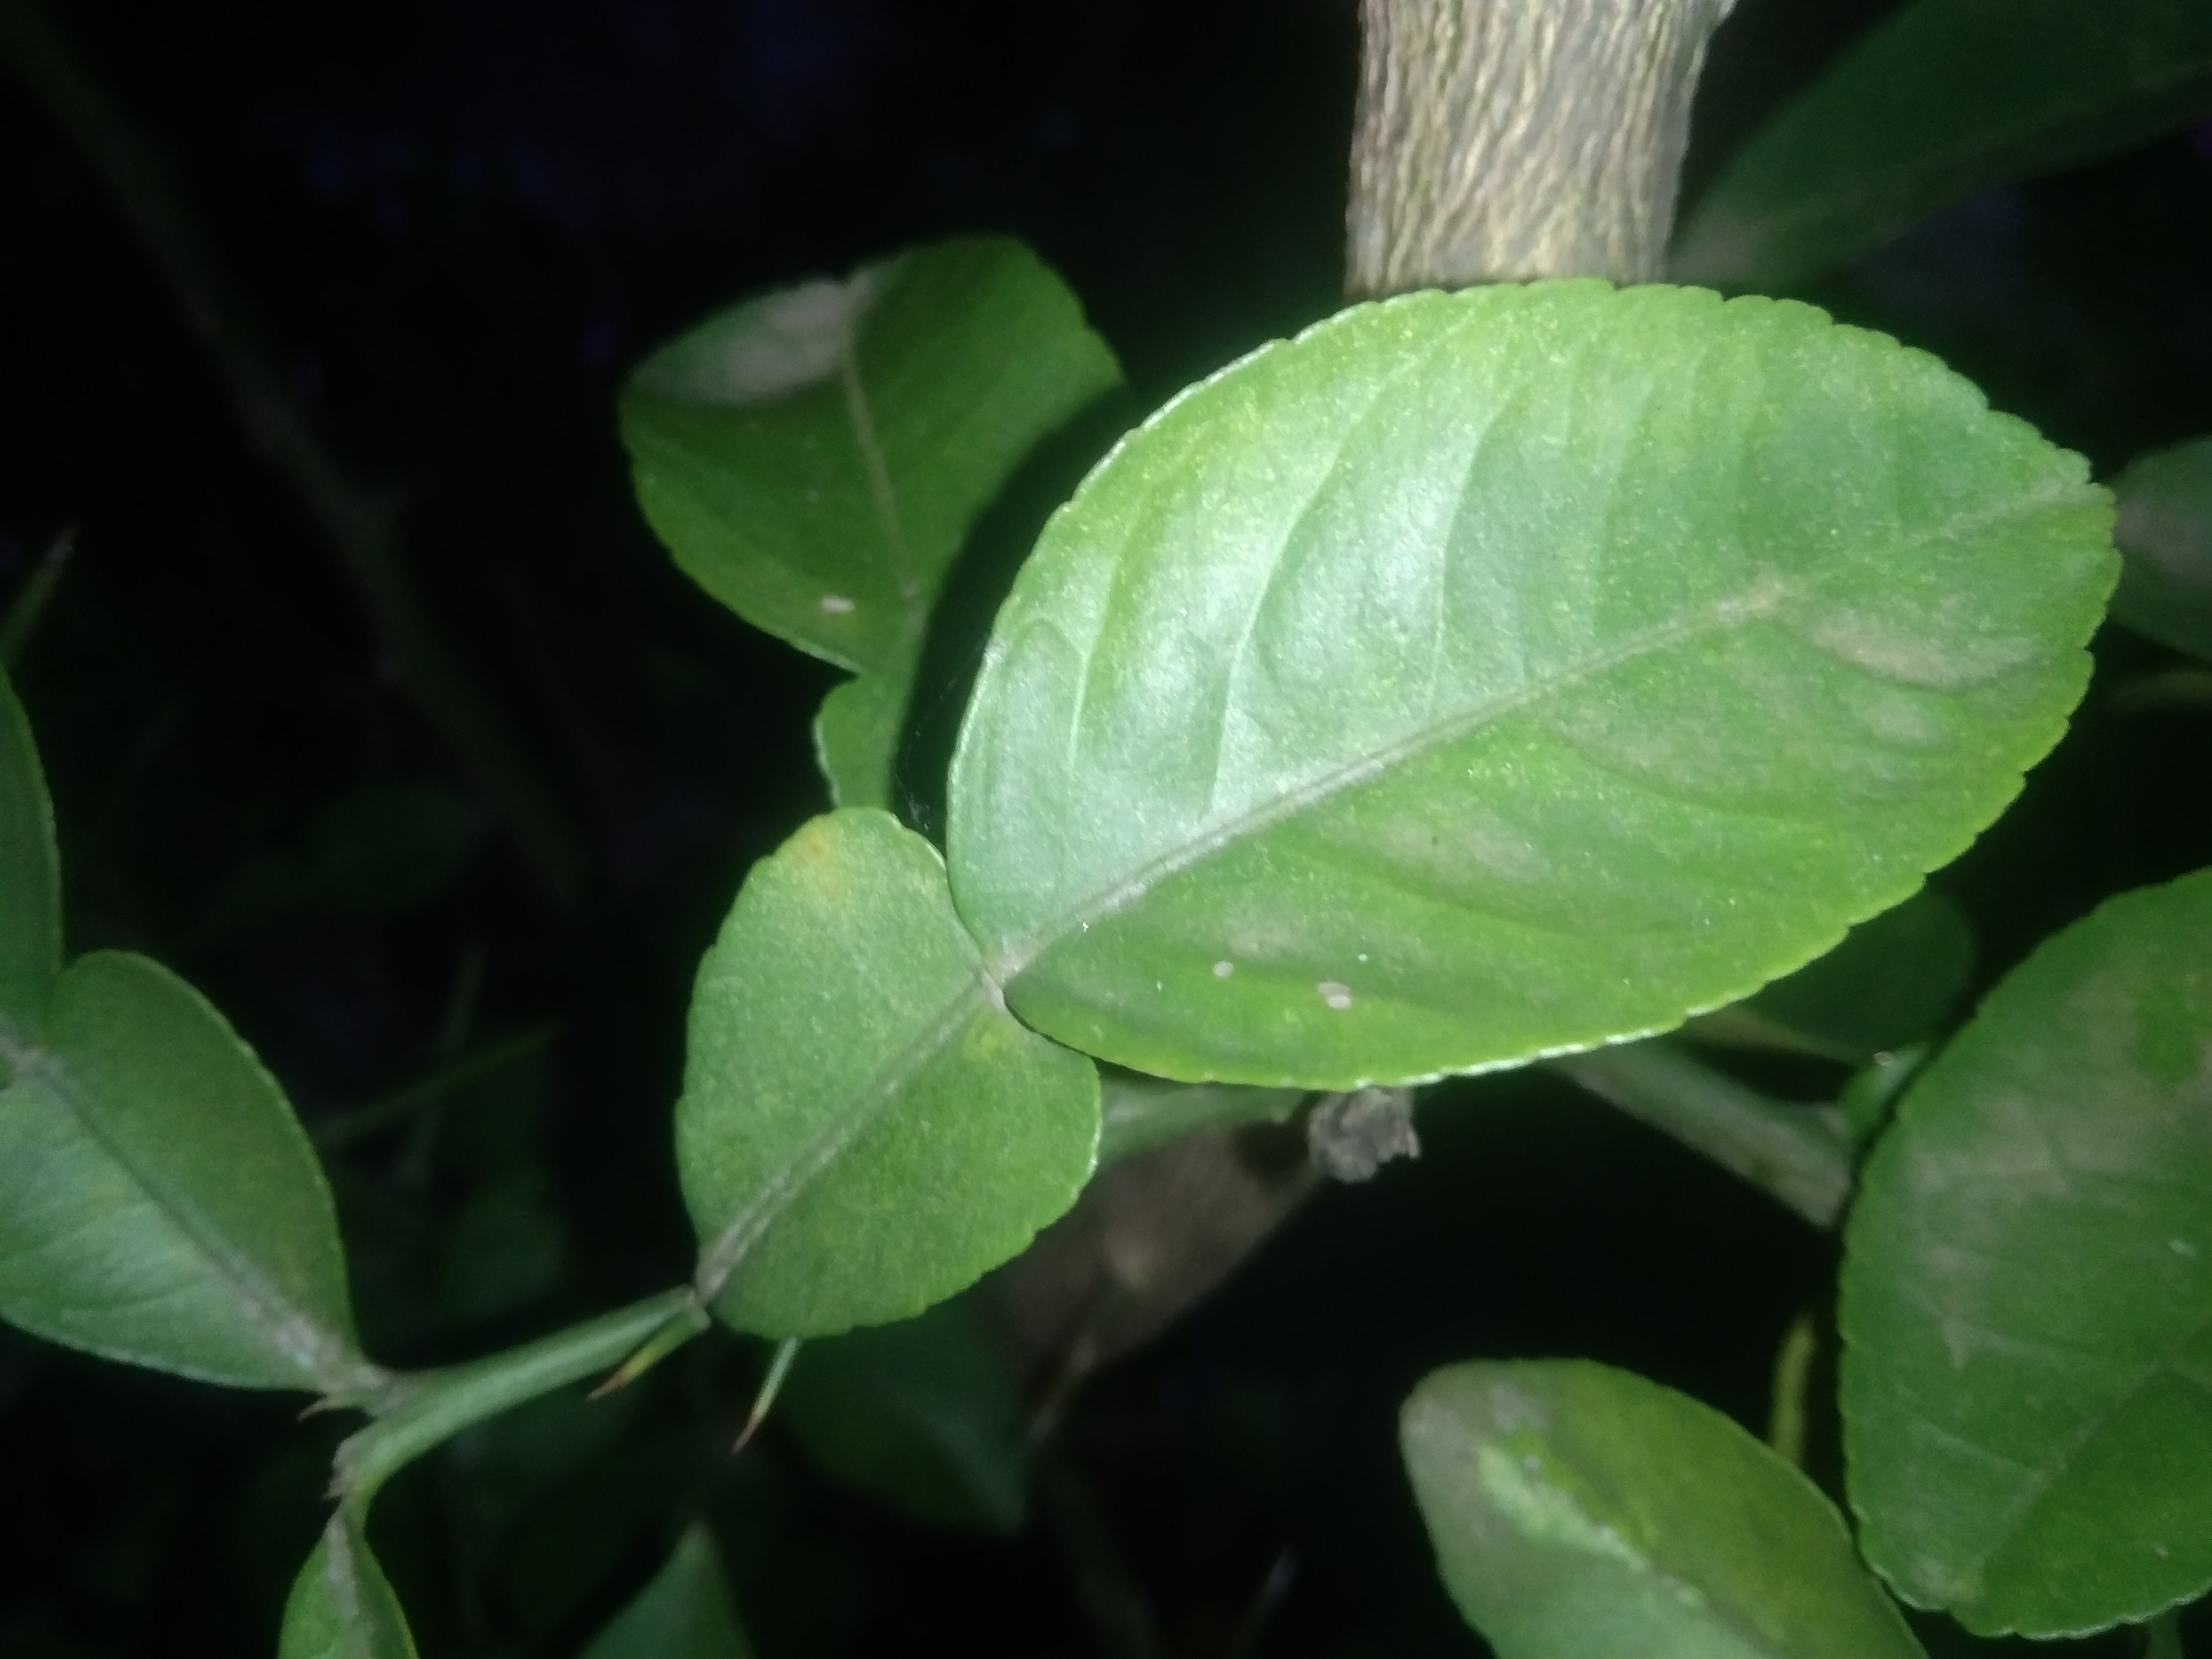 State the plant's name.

lemon
